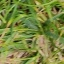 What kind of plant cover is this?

grass
